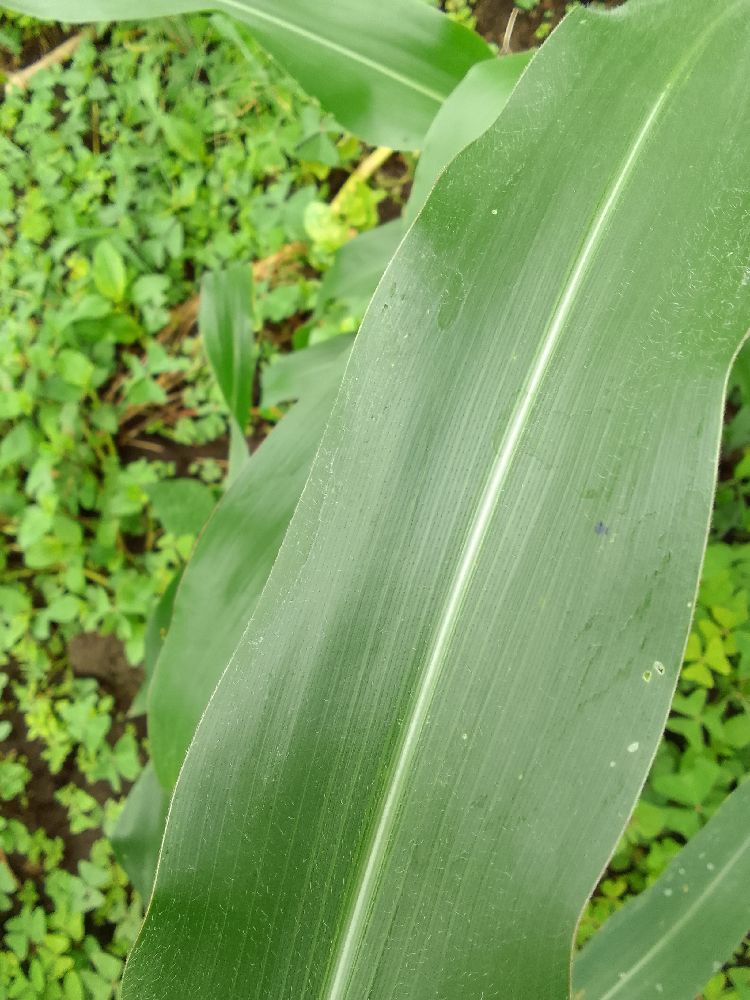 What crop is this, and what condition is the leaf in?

maize, healthy
